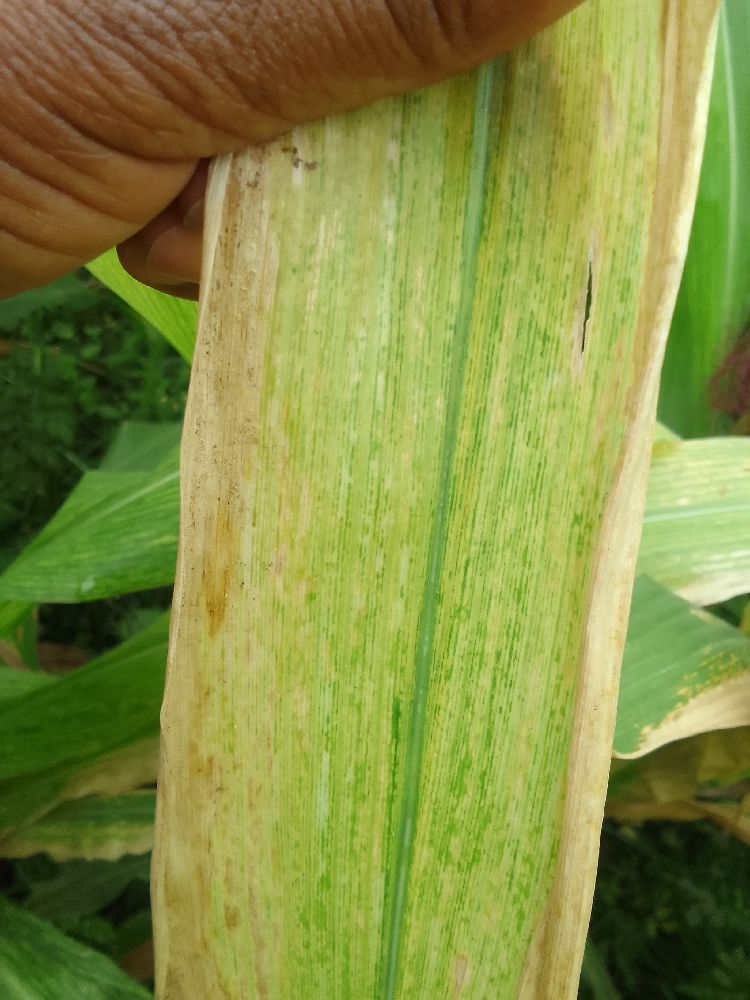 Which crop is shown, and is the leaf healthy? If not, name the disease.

maize, maize lethal necrosis
